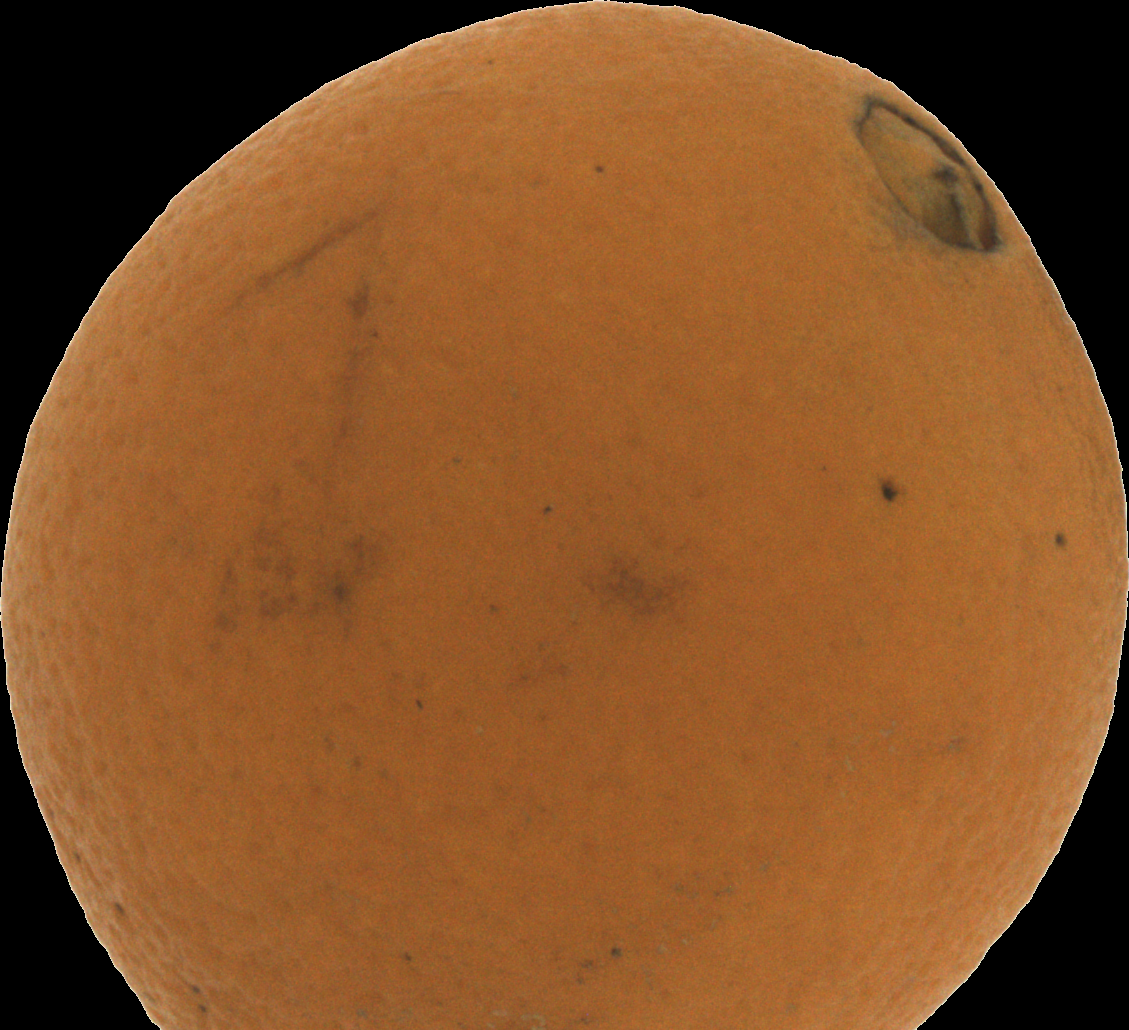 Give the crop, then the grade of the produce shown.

orange, bad
